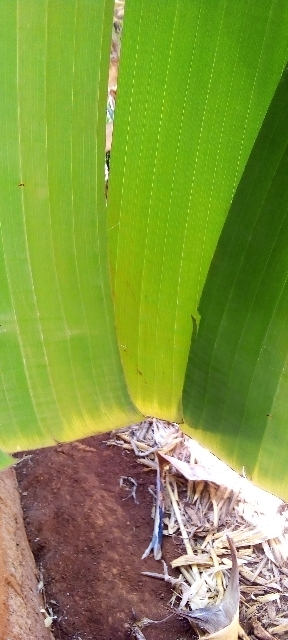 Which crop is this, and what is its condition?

banana, healthy
